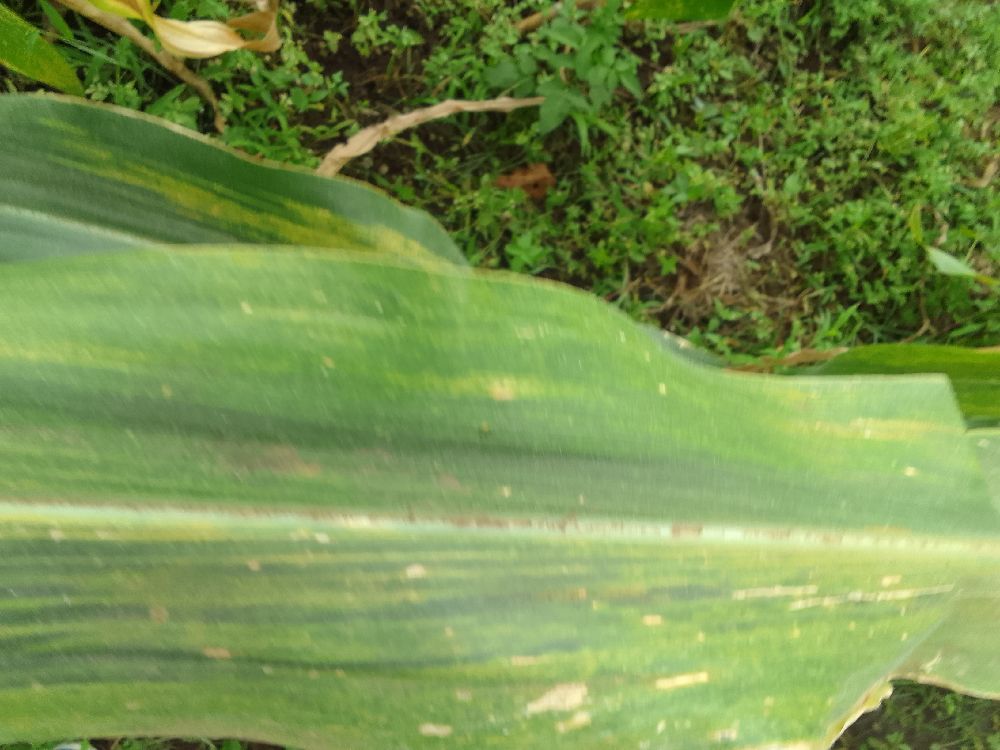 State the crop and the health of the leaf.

maize, maize lethal necrosis
